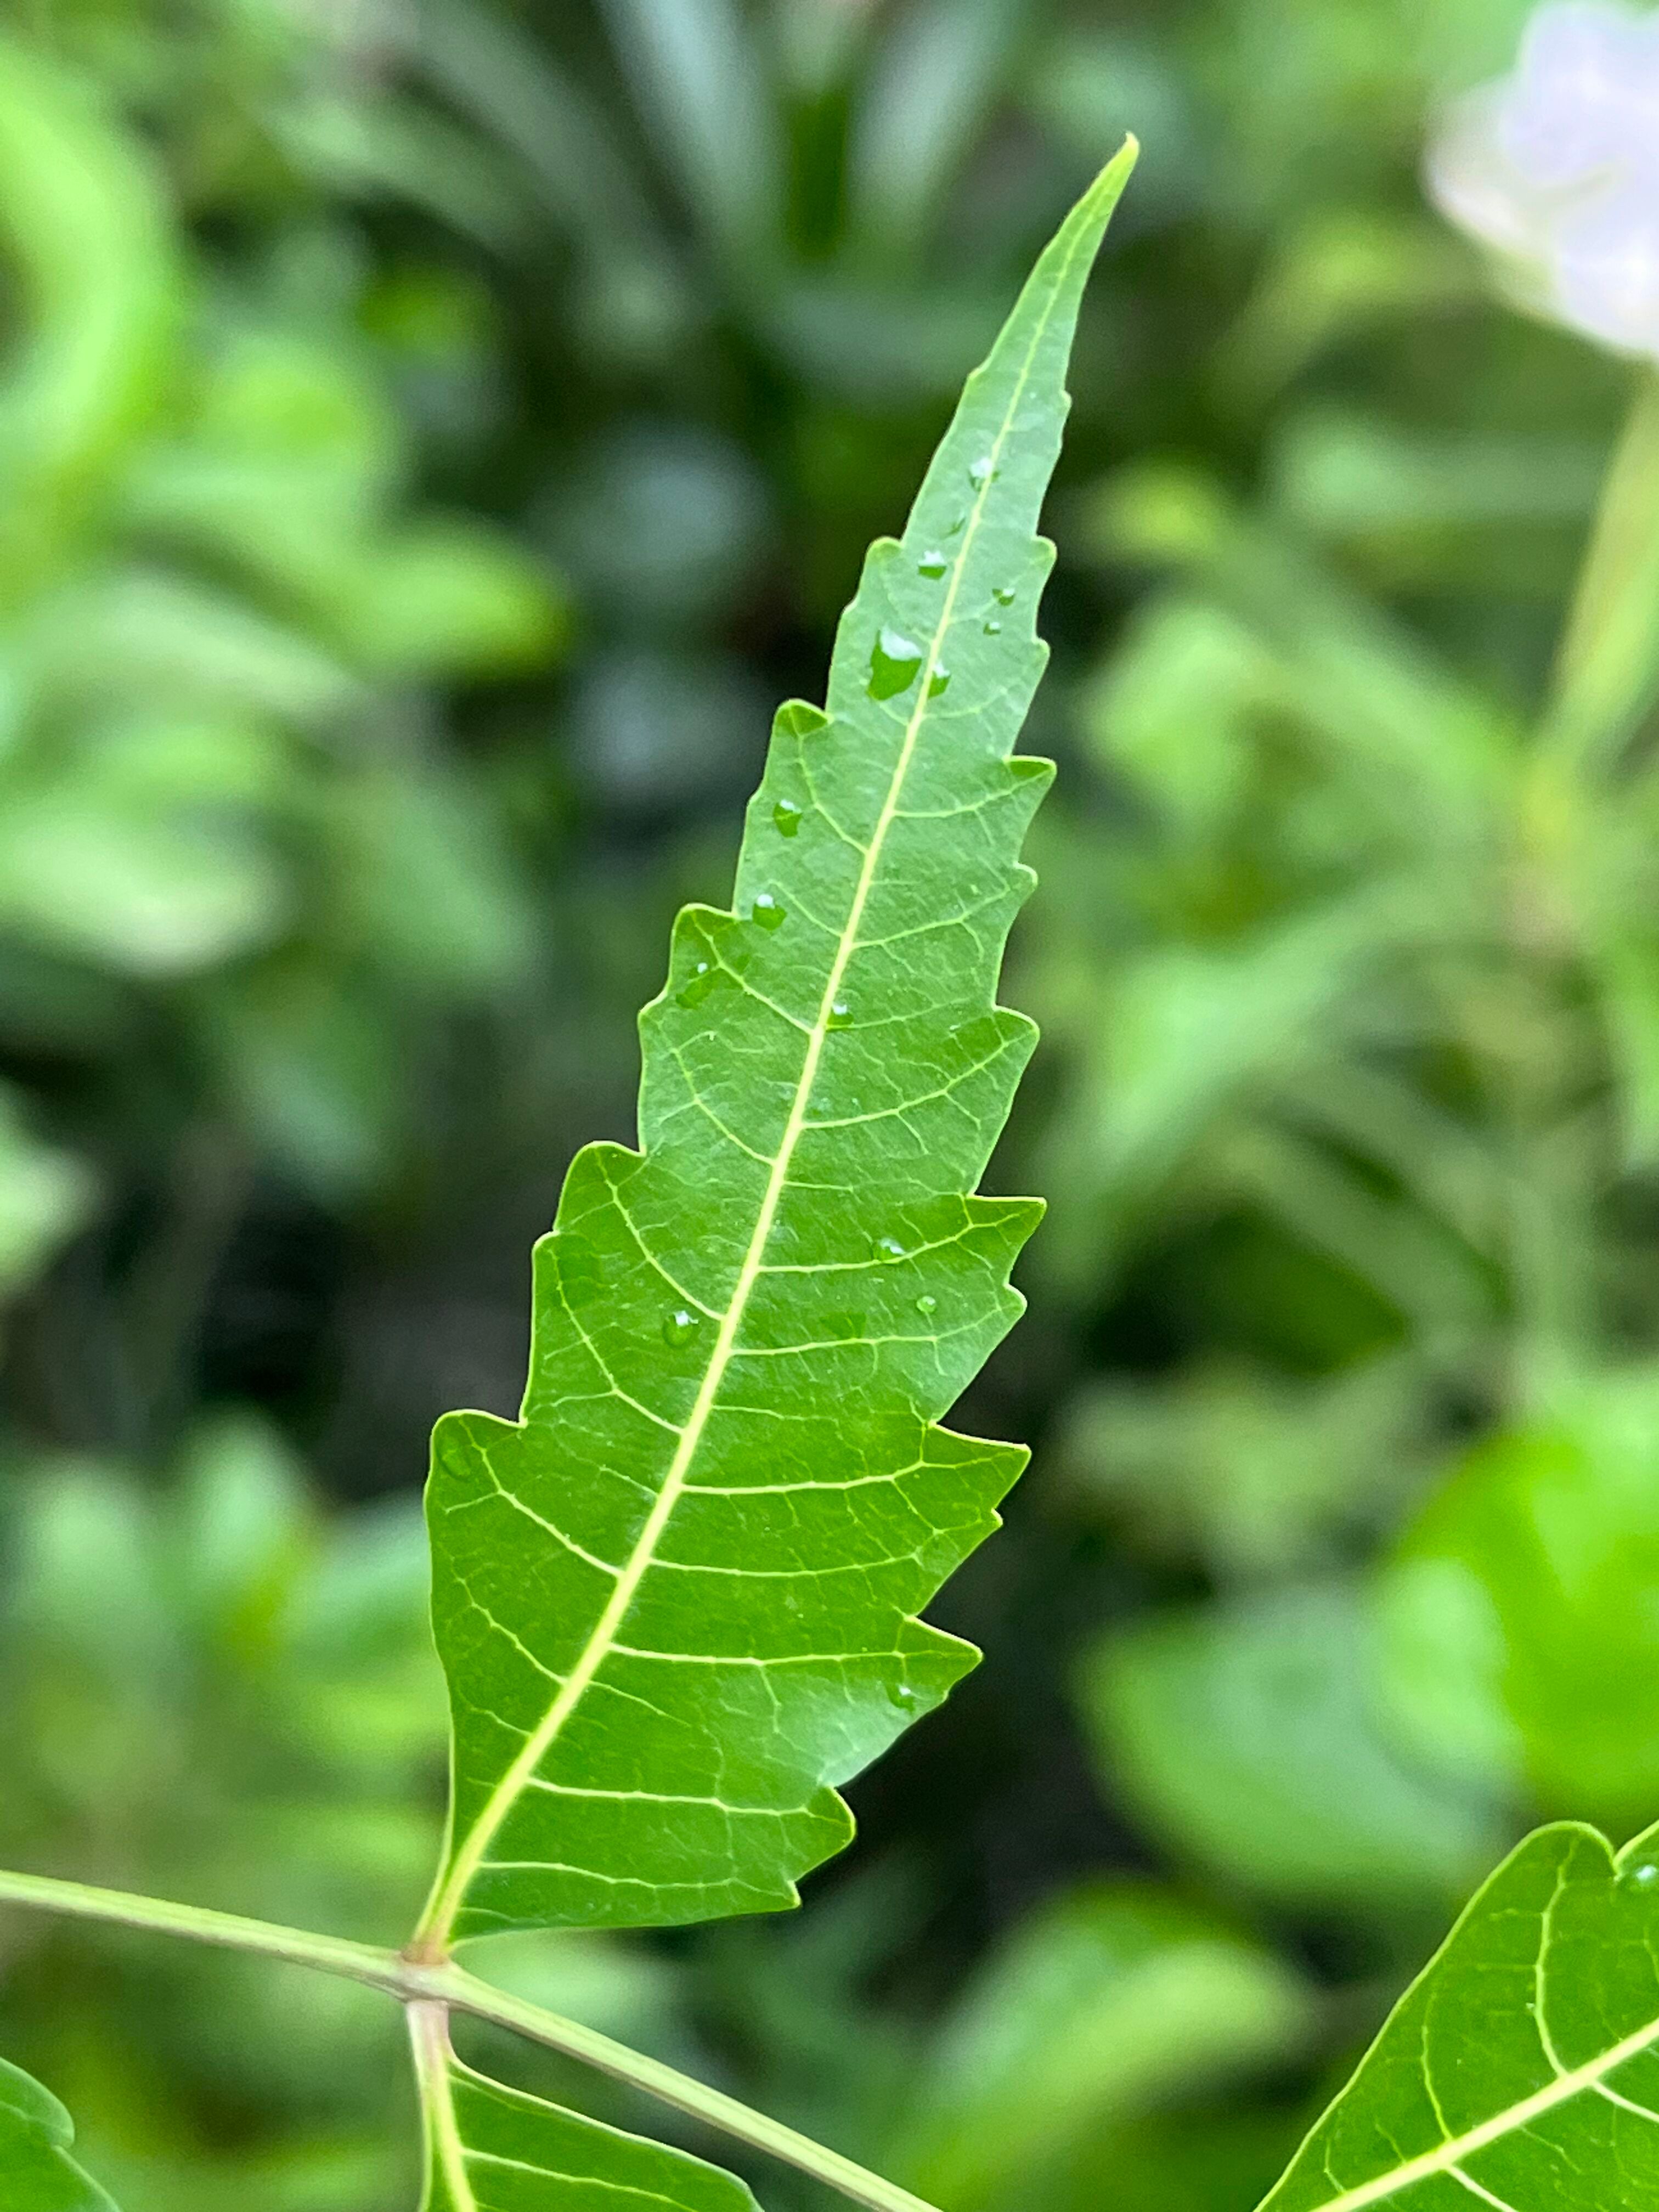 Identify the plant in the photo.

neem
